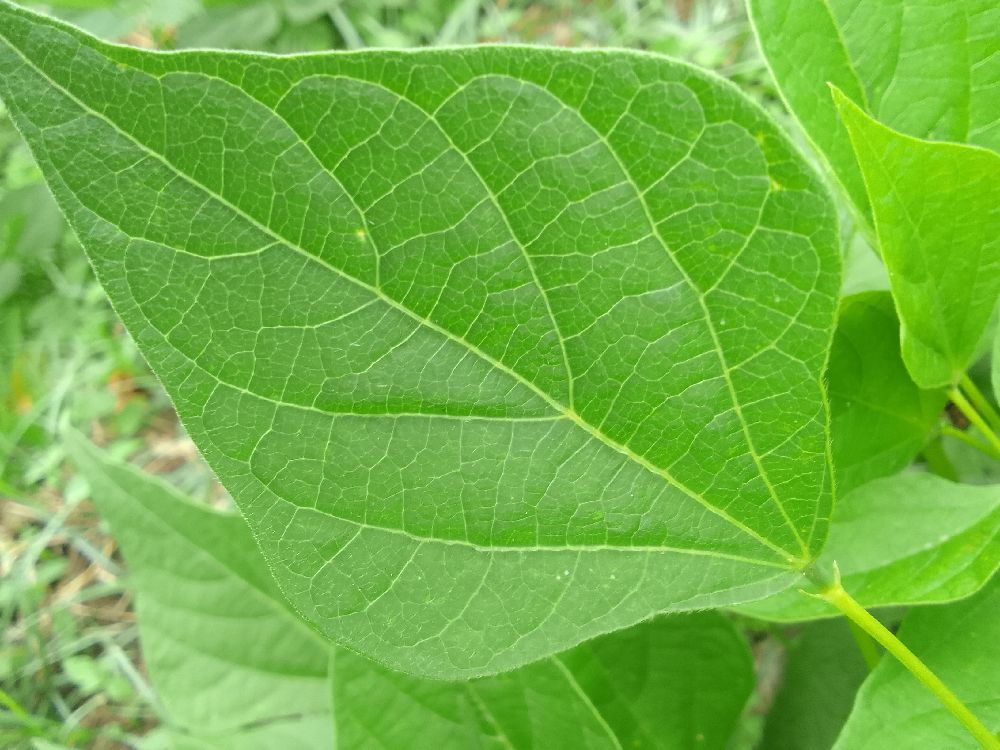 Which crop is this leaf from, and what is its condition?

common bean, healthy
